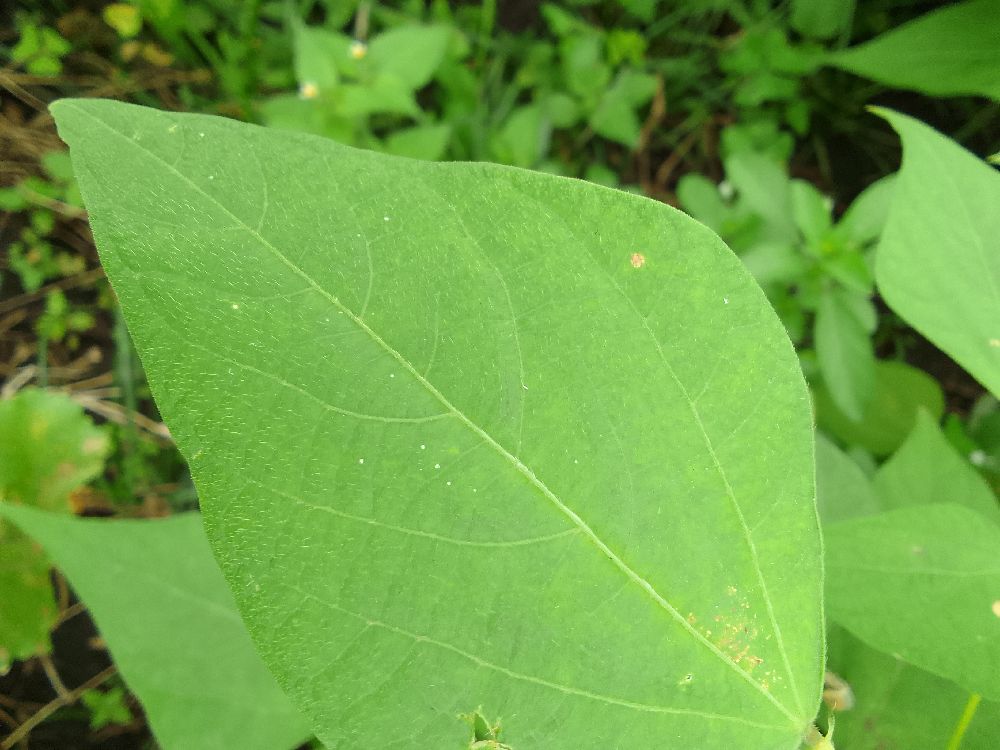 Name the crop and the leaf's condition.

common bean, healthy
